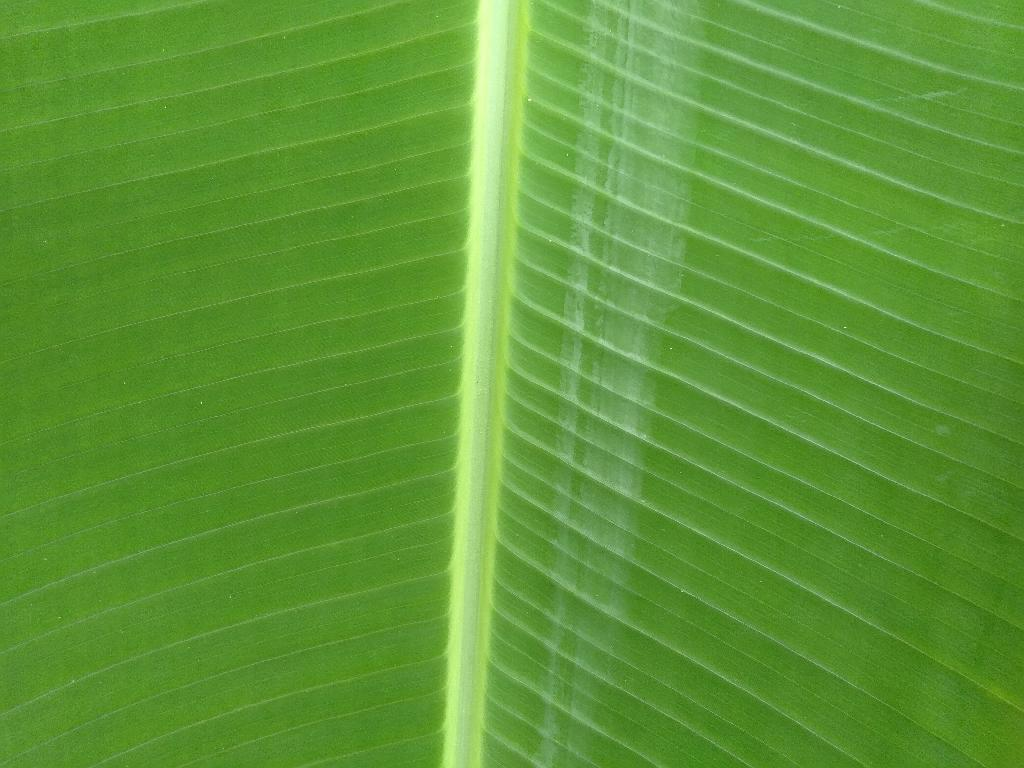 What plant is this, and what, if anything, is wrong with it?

banana, healthy
